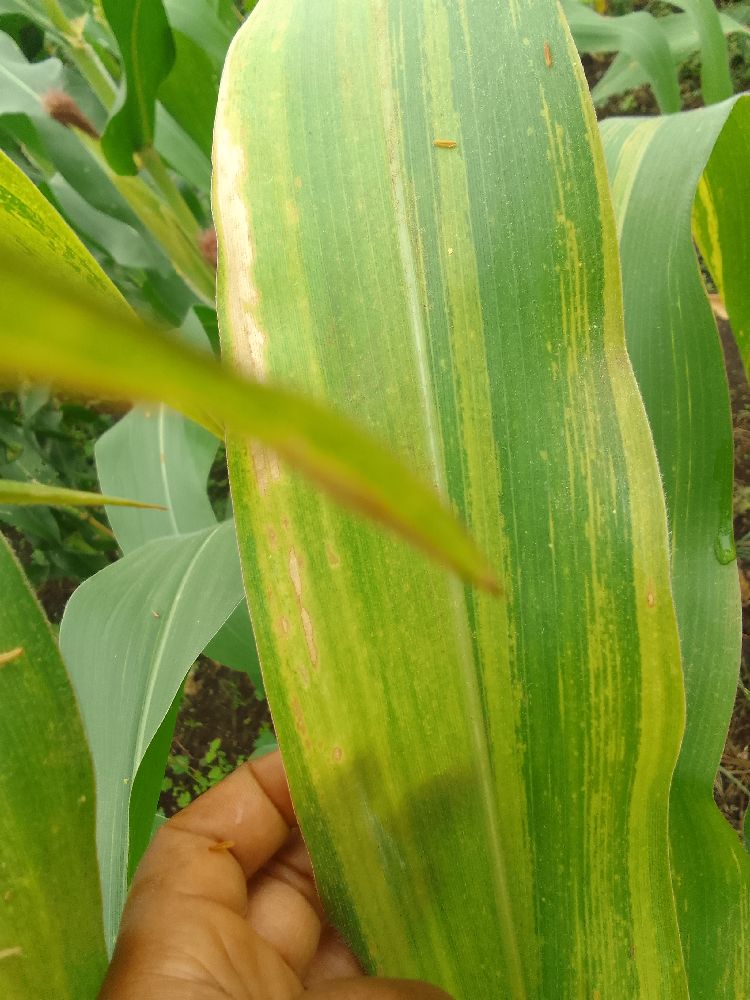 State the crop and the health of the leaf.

maize, maize lethal necrosis
